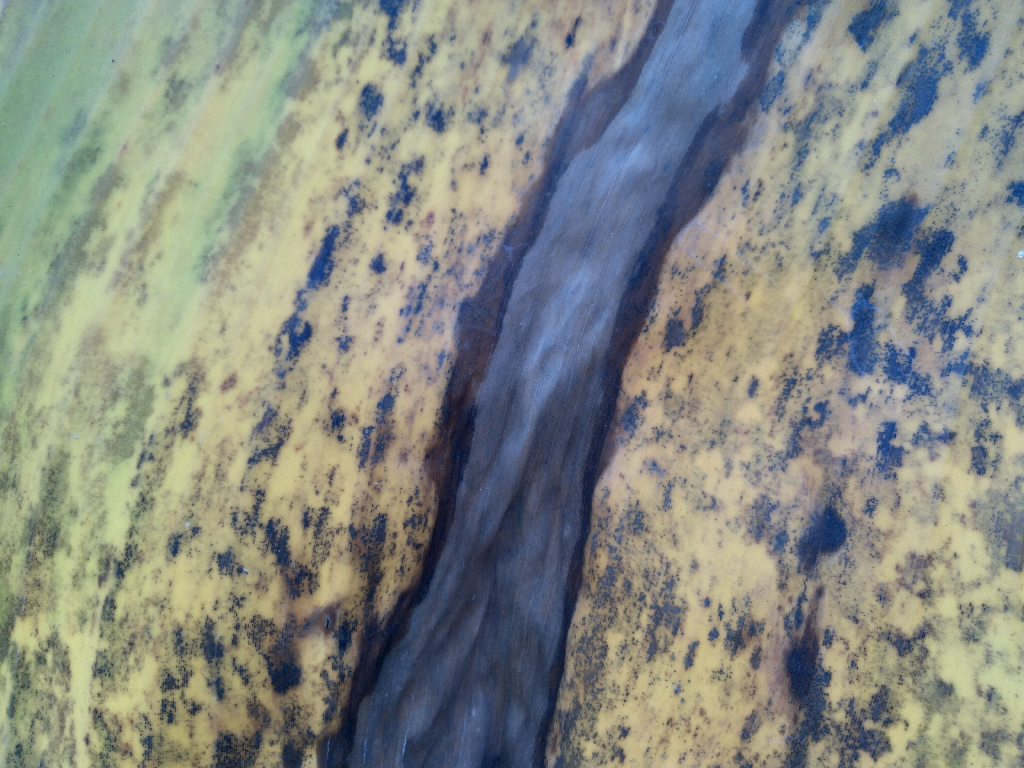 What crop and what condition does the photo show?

banana, black sigatoka
